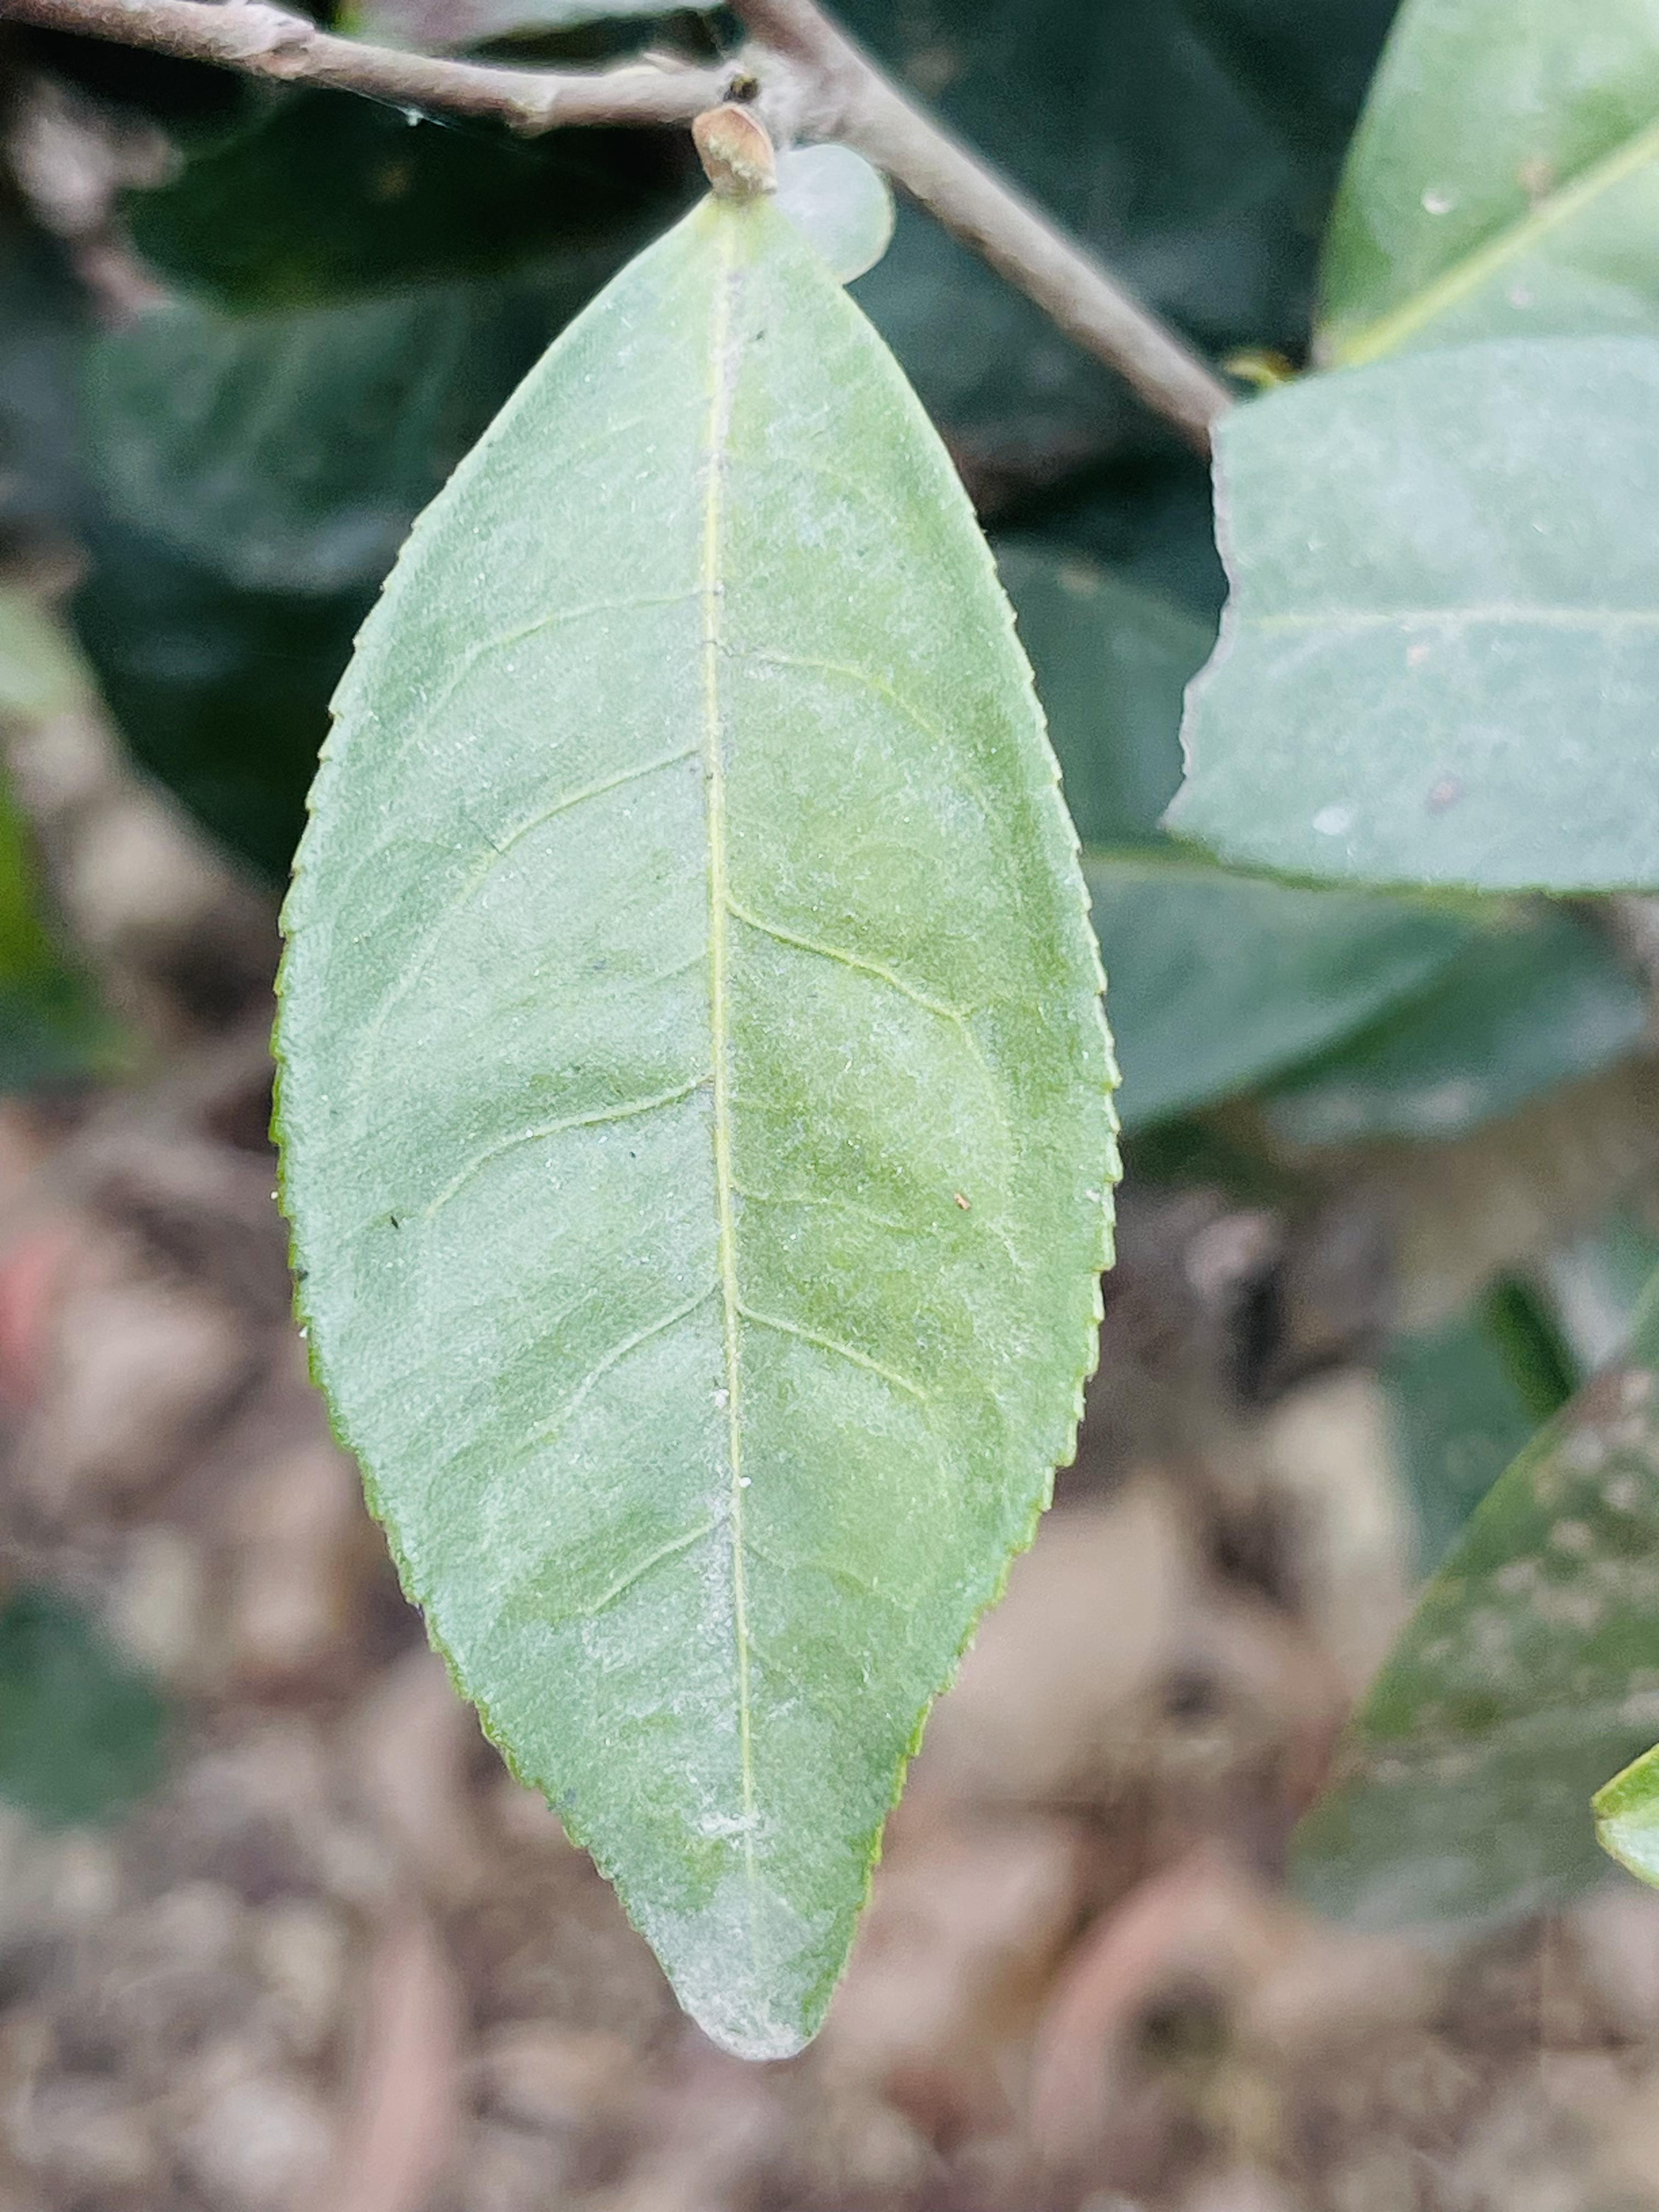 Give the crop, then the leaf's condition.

tea, healthy leaf
